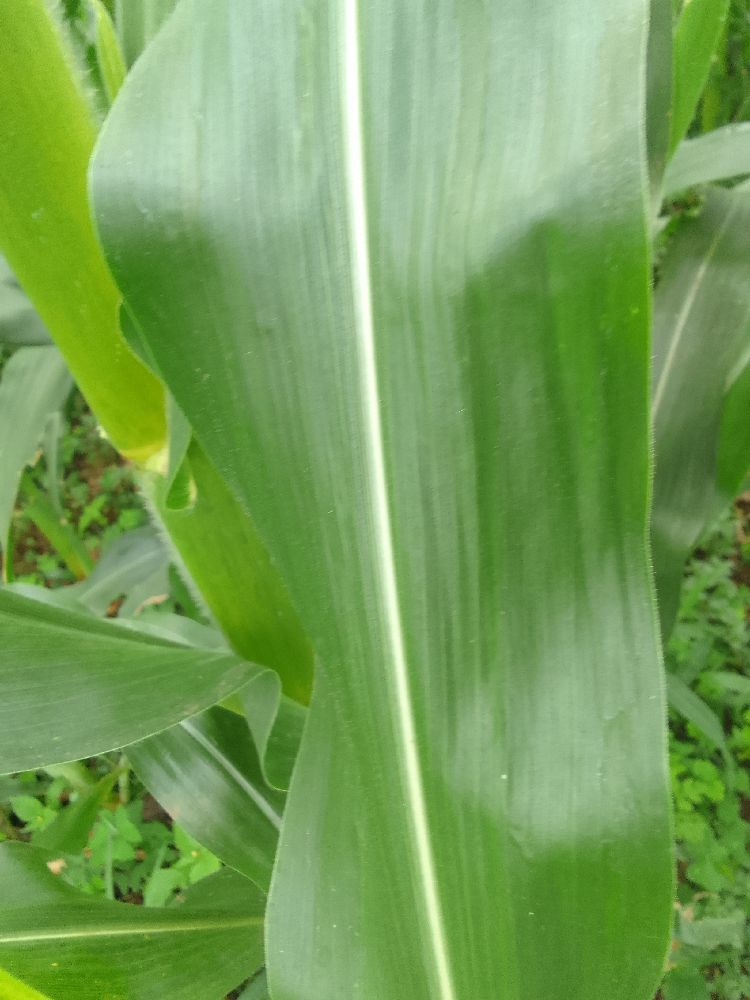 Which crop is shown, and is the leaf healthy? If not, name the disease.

maize, healthy
